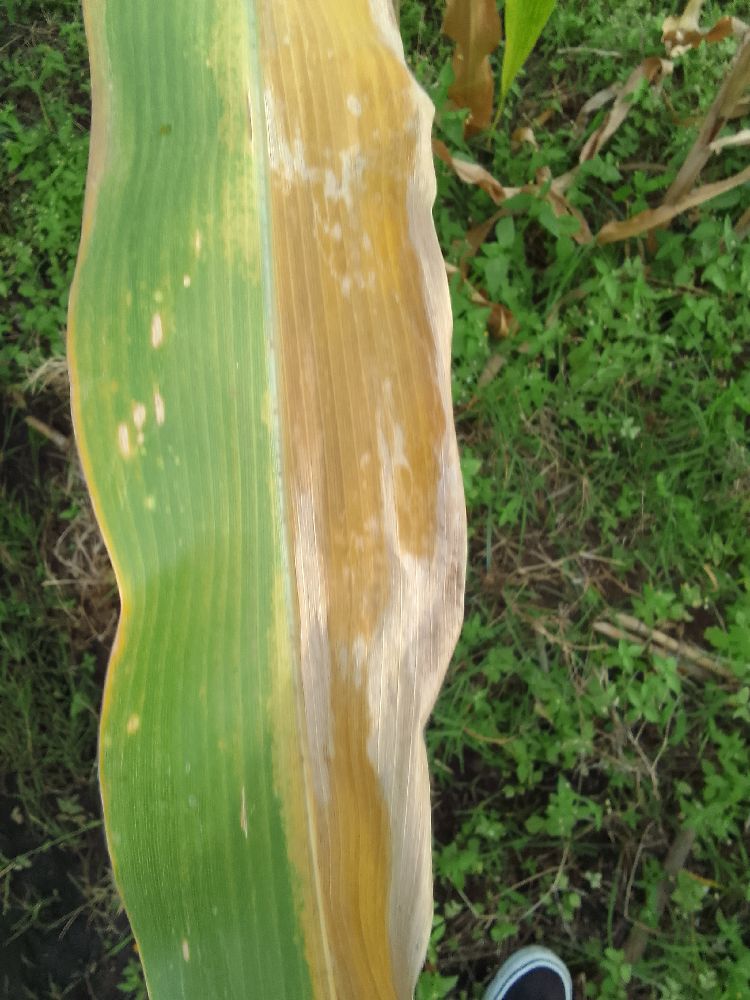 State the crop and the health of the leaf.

maize, maize lethal necrosis
